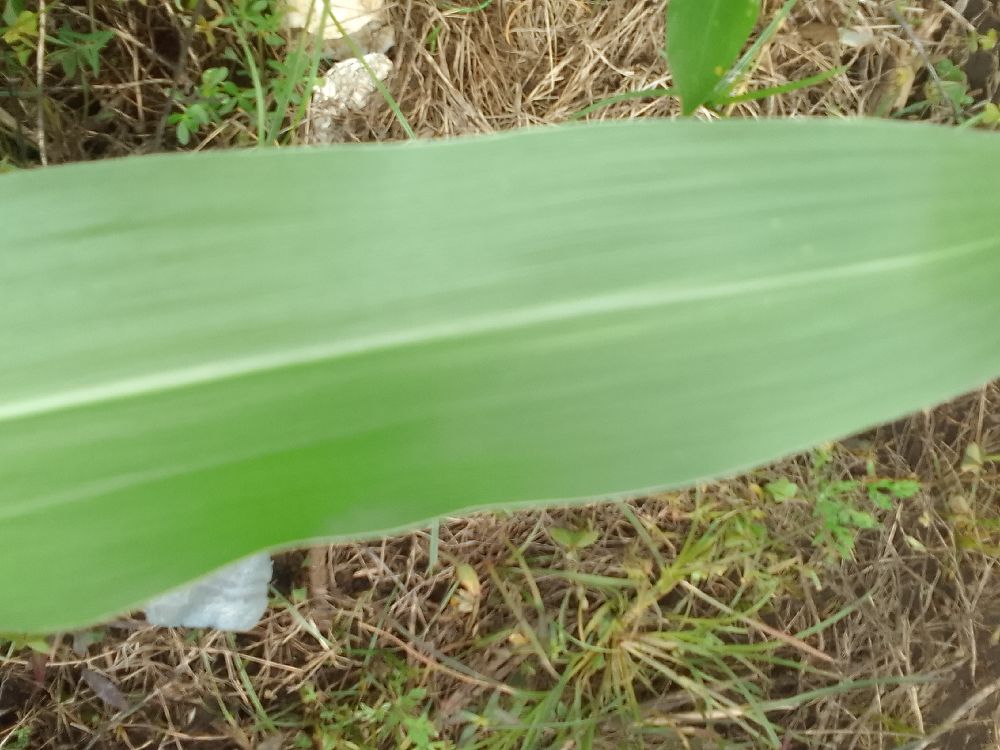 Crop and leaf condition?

maize, healthy
